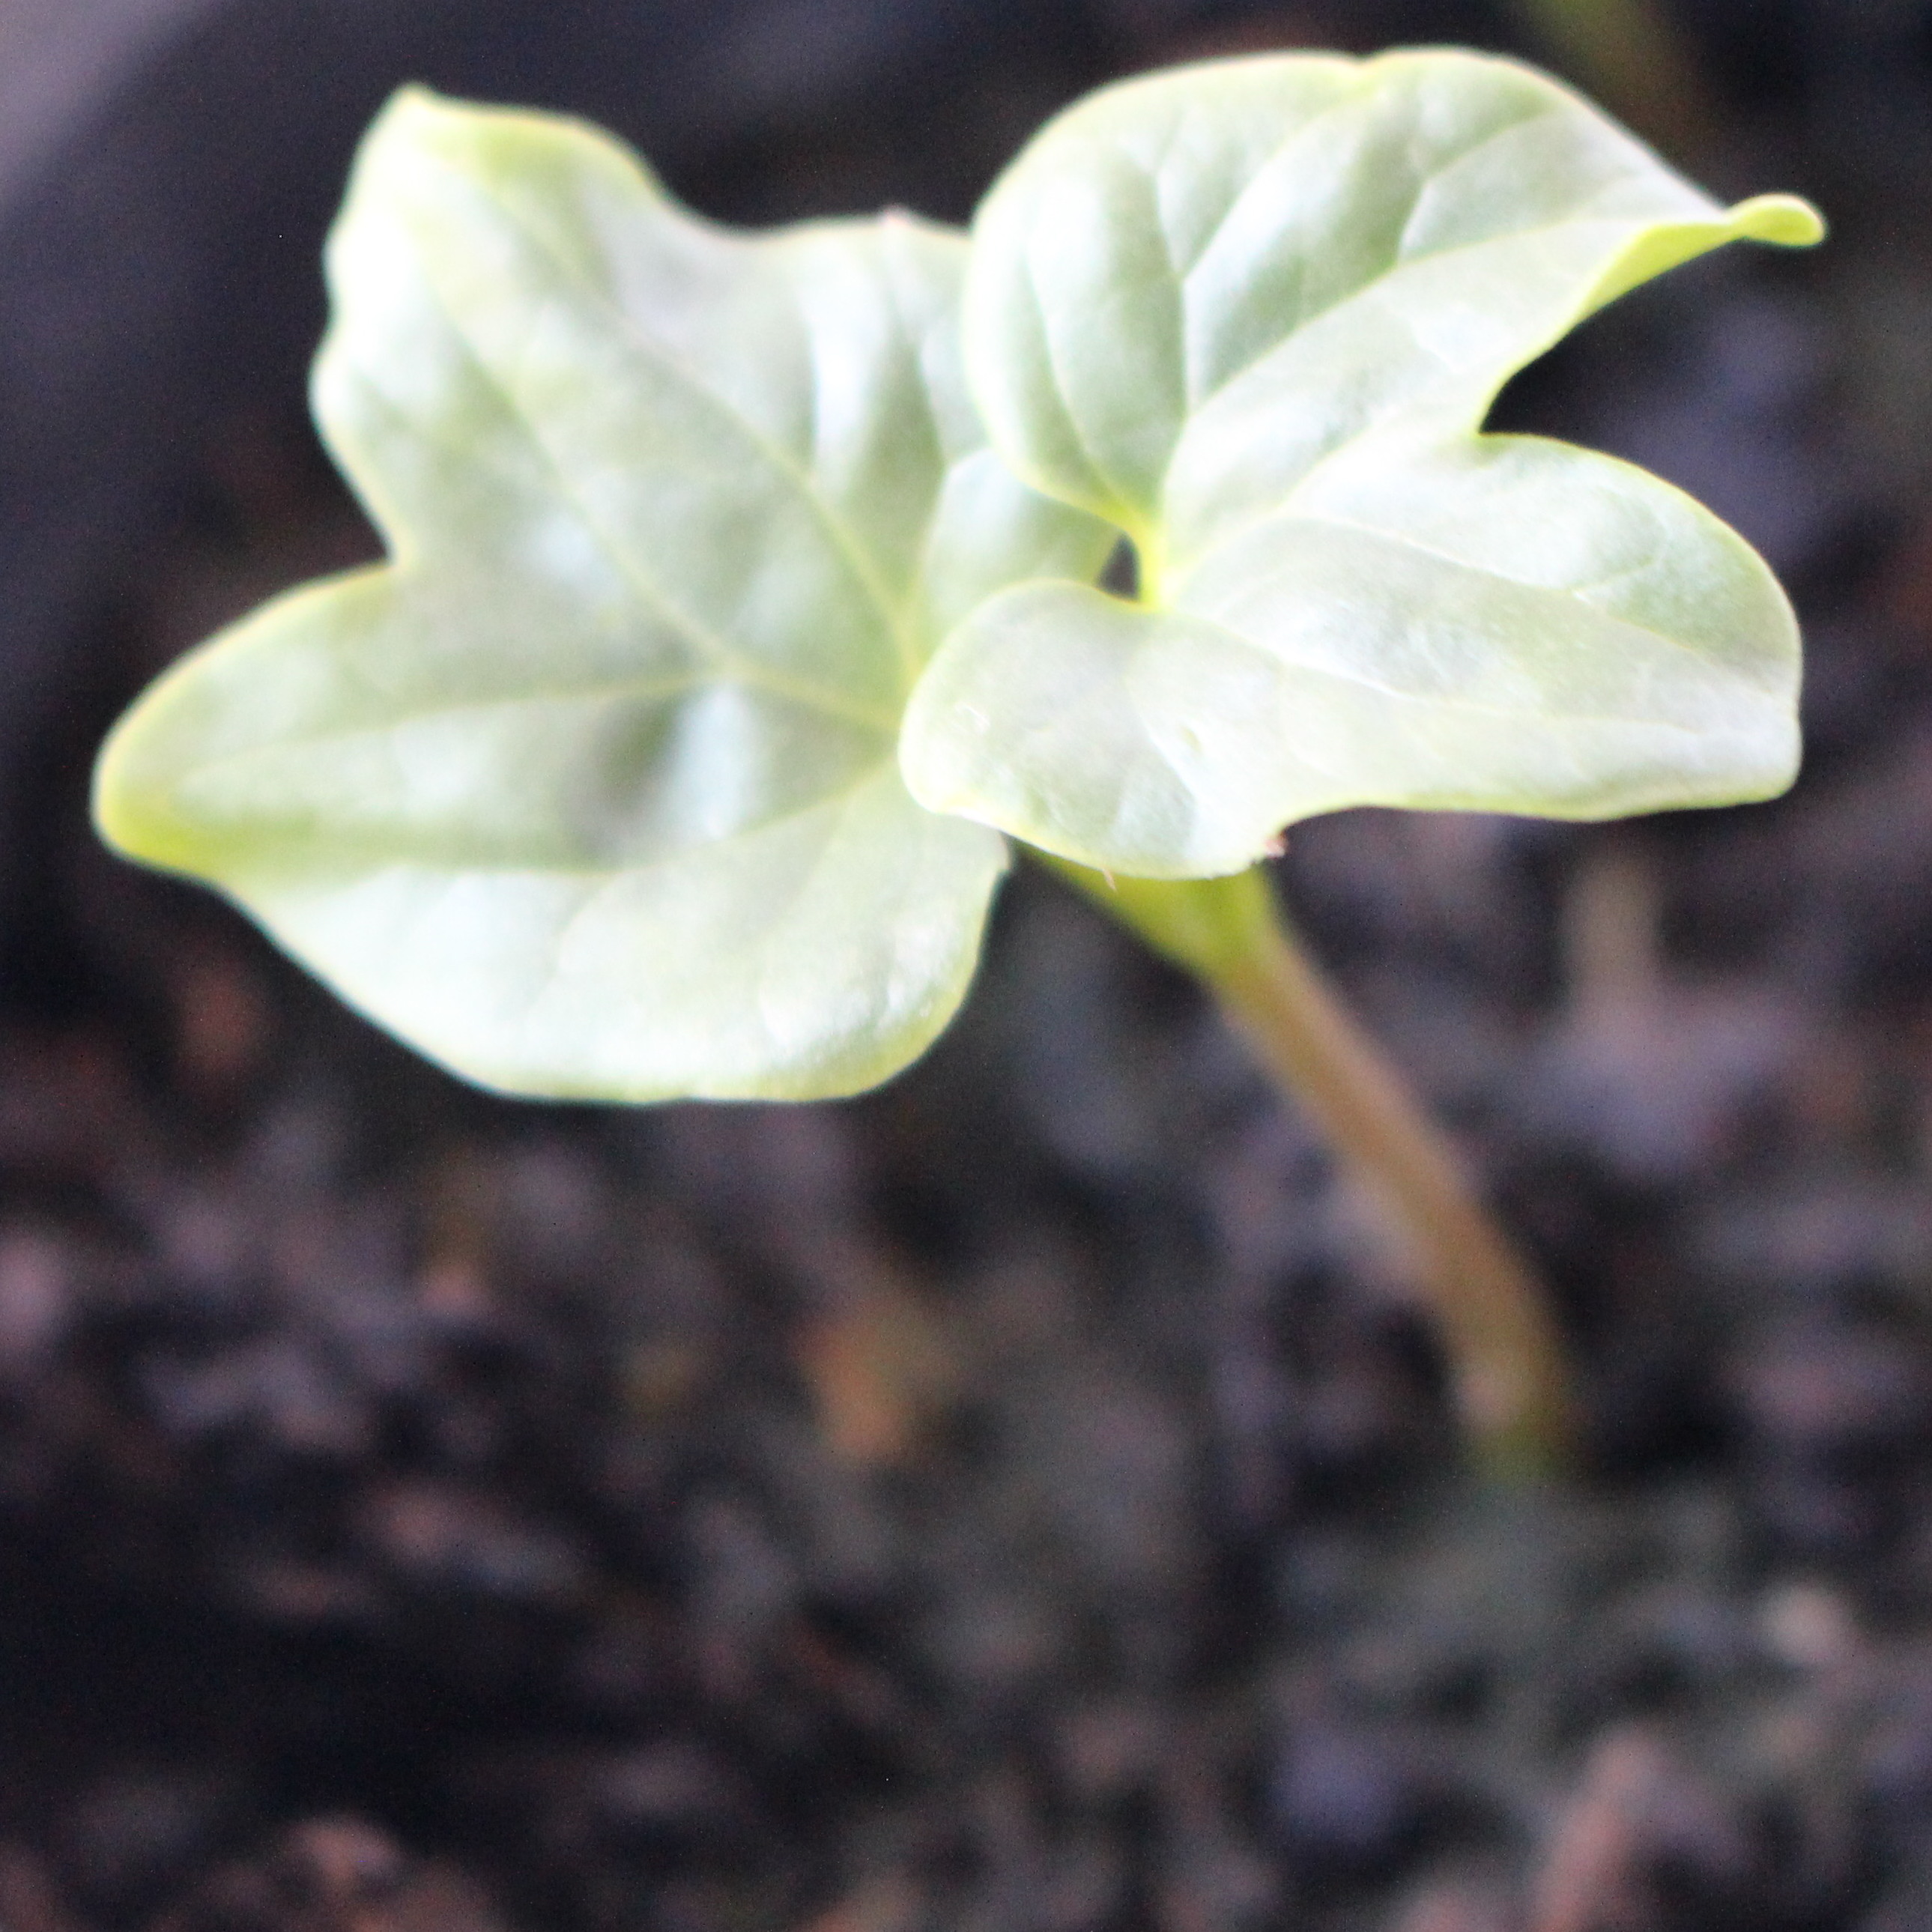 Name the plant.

Convolvulus arvensis
